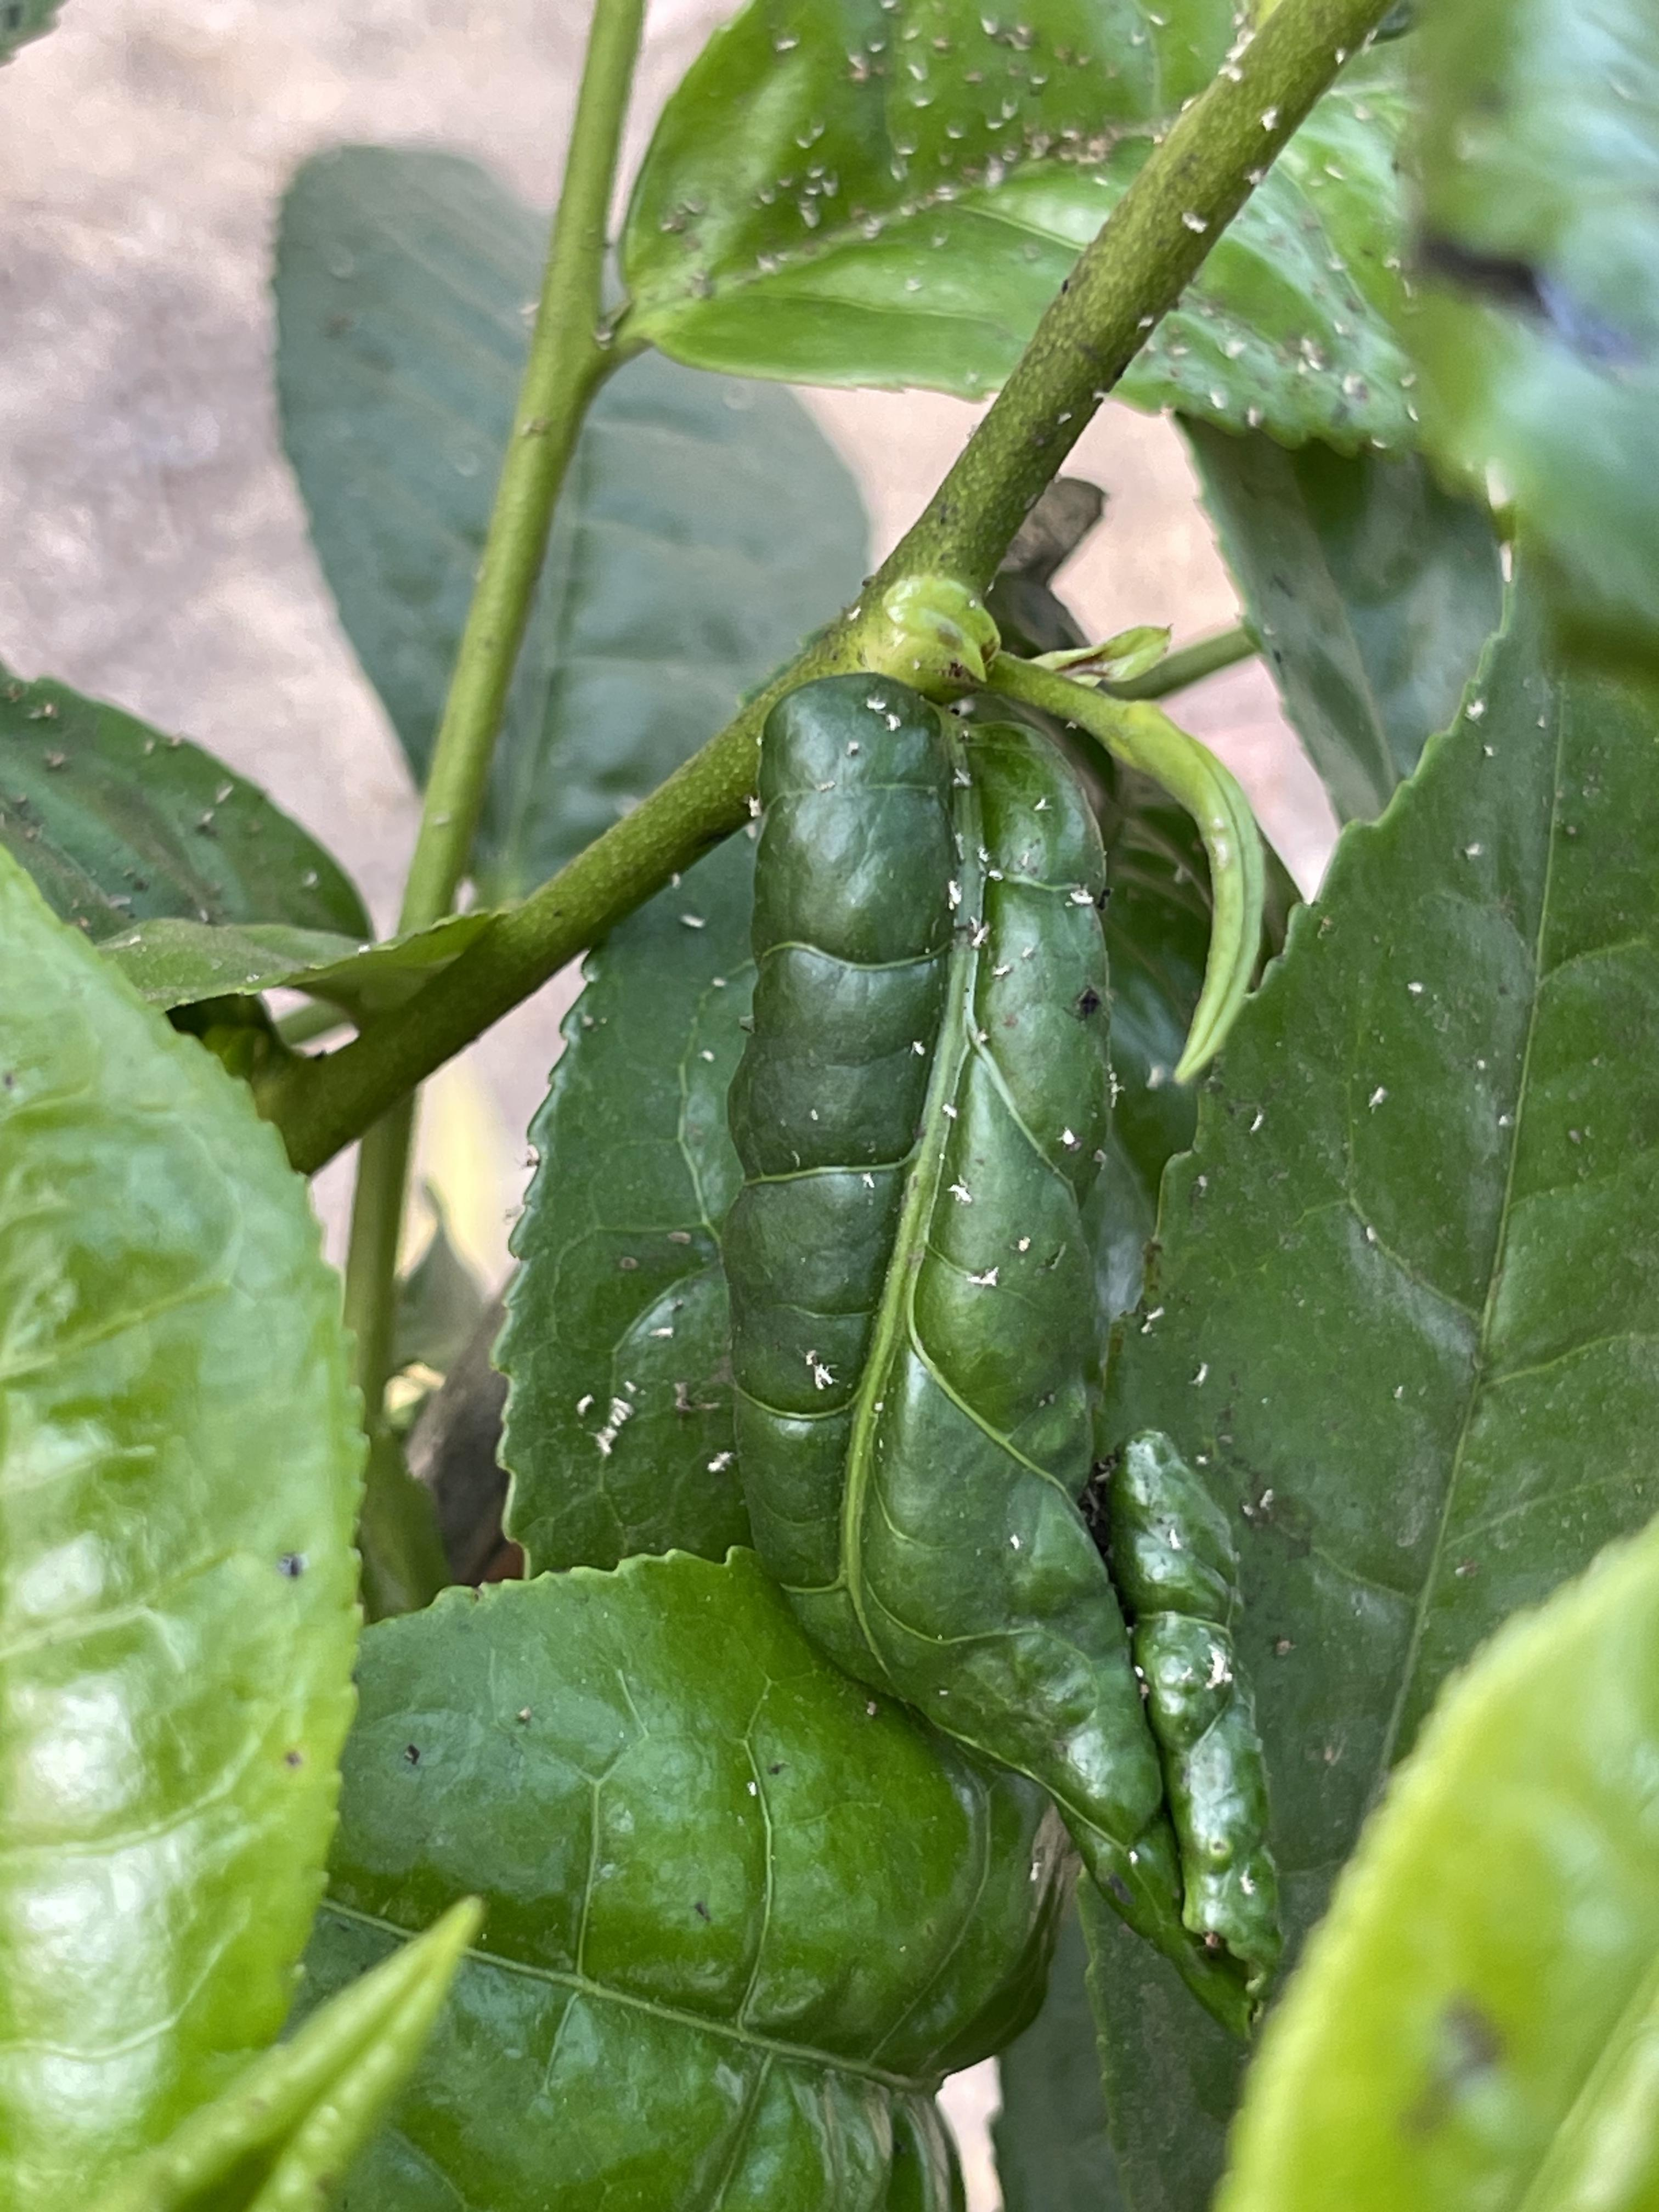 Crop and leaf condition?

tea, helopeltis
